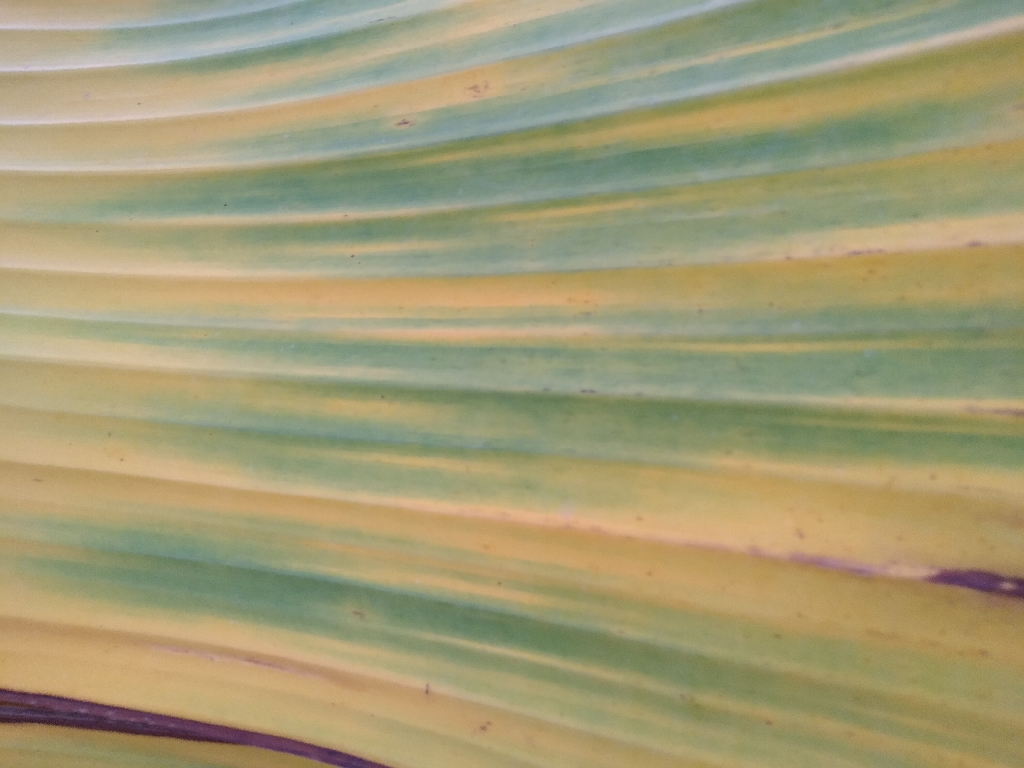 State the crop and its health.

banana, fusarium wilt race 1
